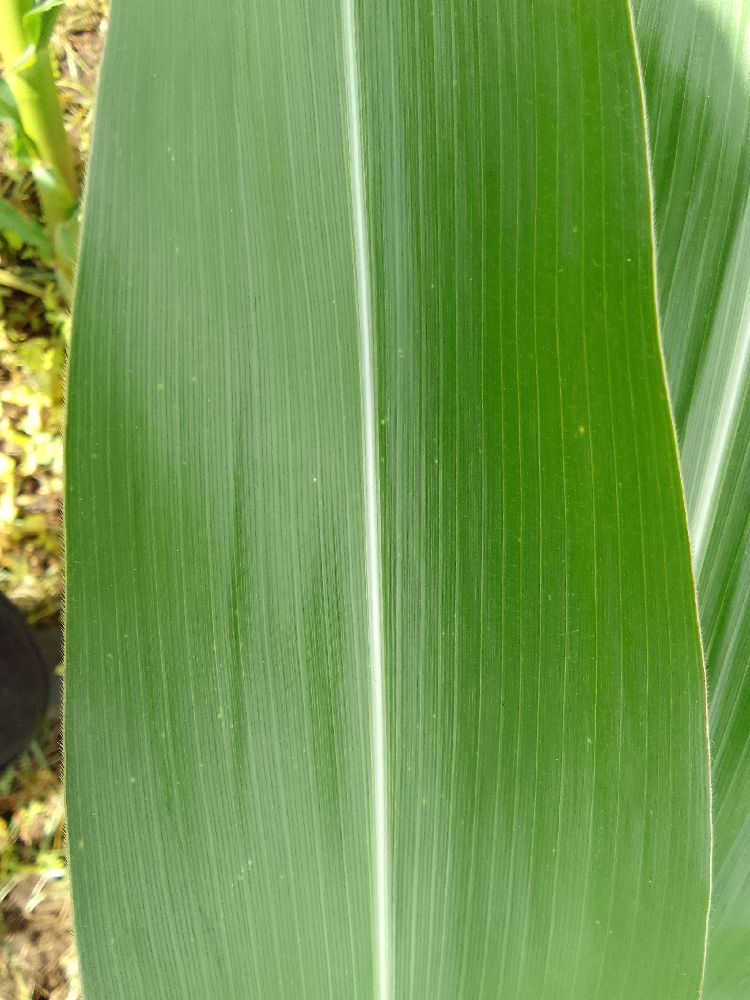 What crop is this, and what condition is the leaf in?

maize, healthy
